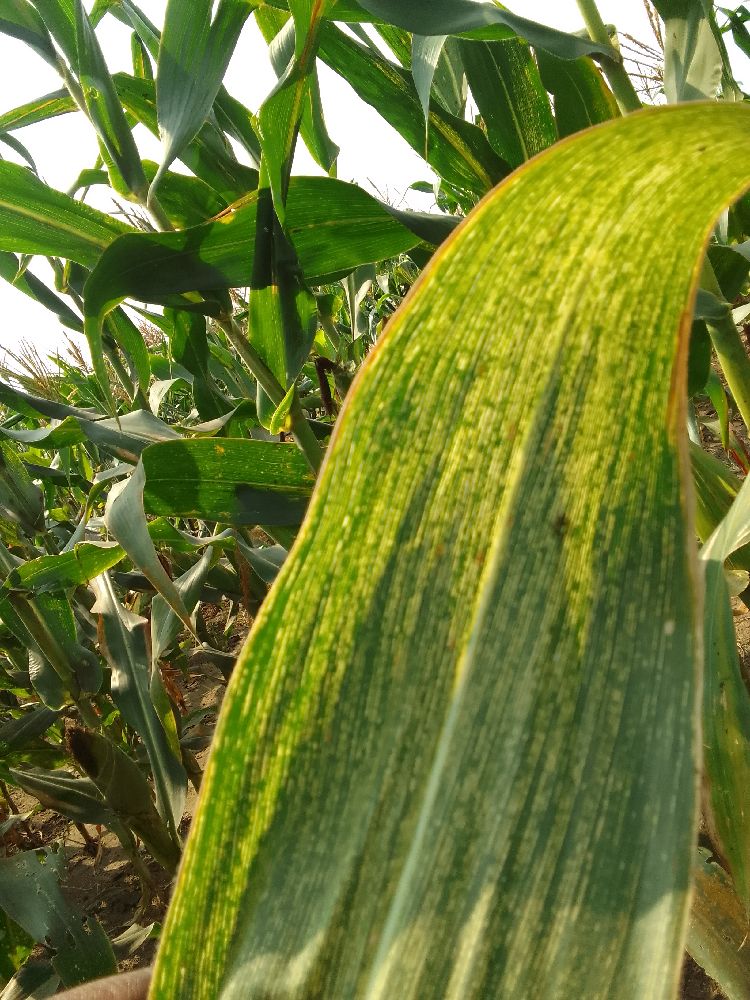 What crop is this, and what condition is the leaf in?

maize, maize streak virus
